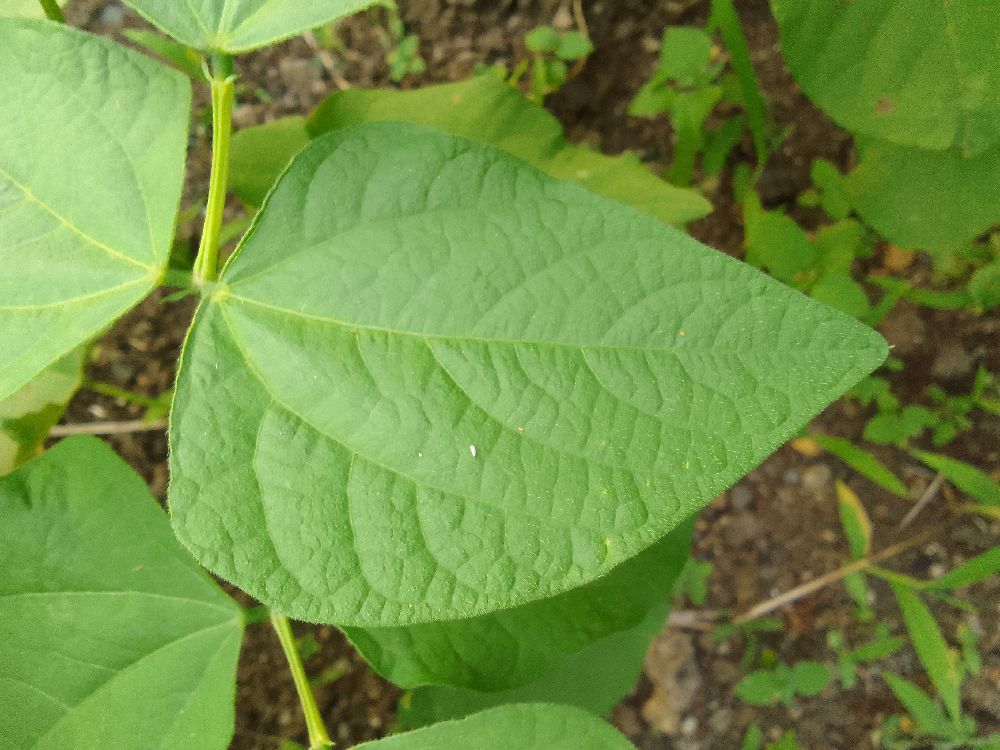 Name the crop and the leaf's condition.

common bean, healthy
